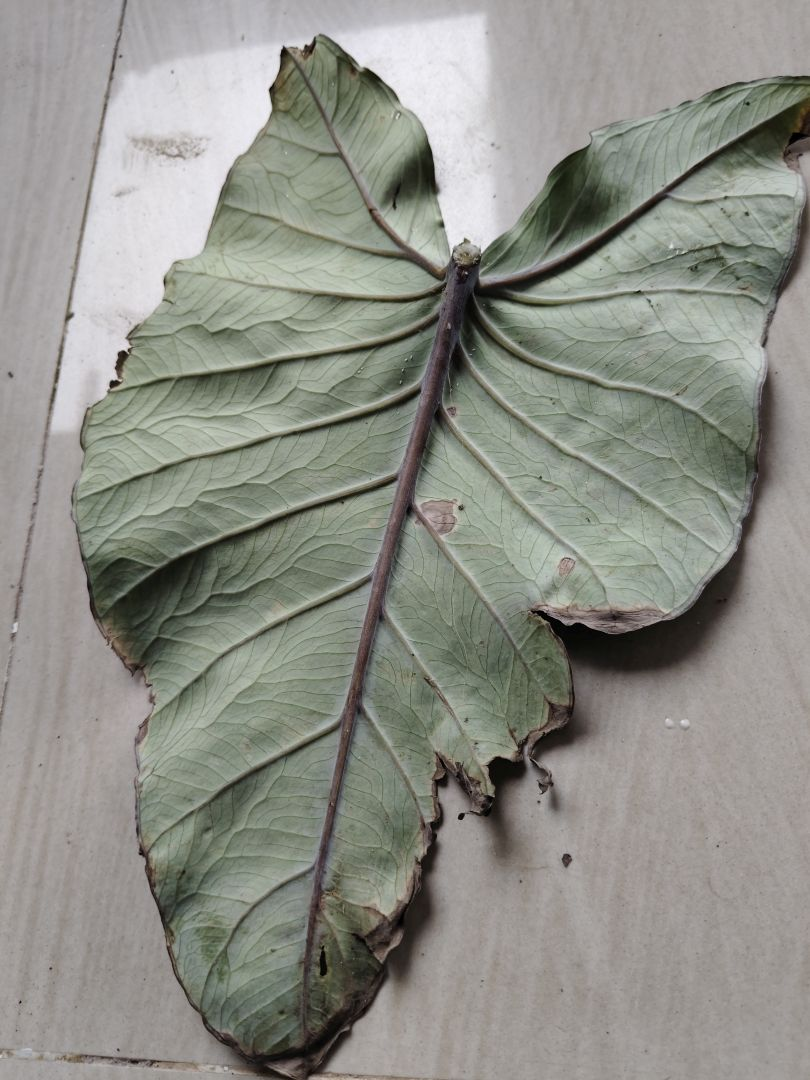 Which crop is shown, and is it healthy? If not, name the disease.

taro, leaf blight
